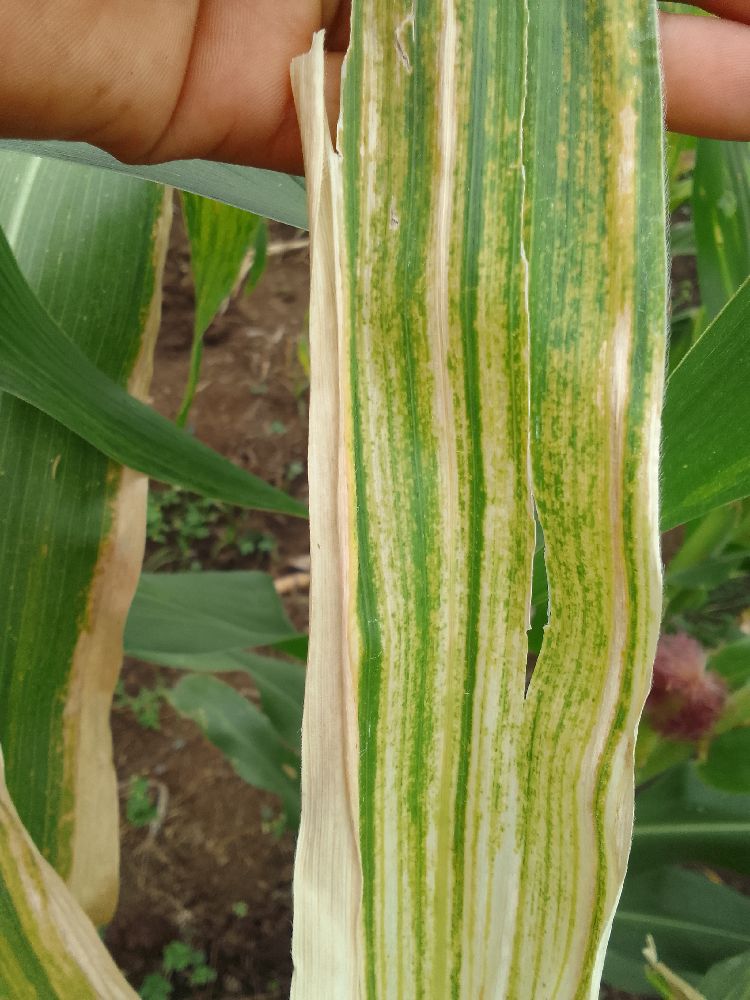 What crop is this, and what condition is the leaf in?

maize, maize lethal necrosis
